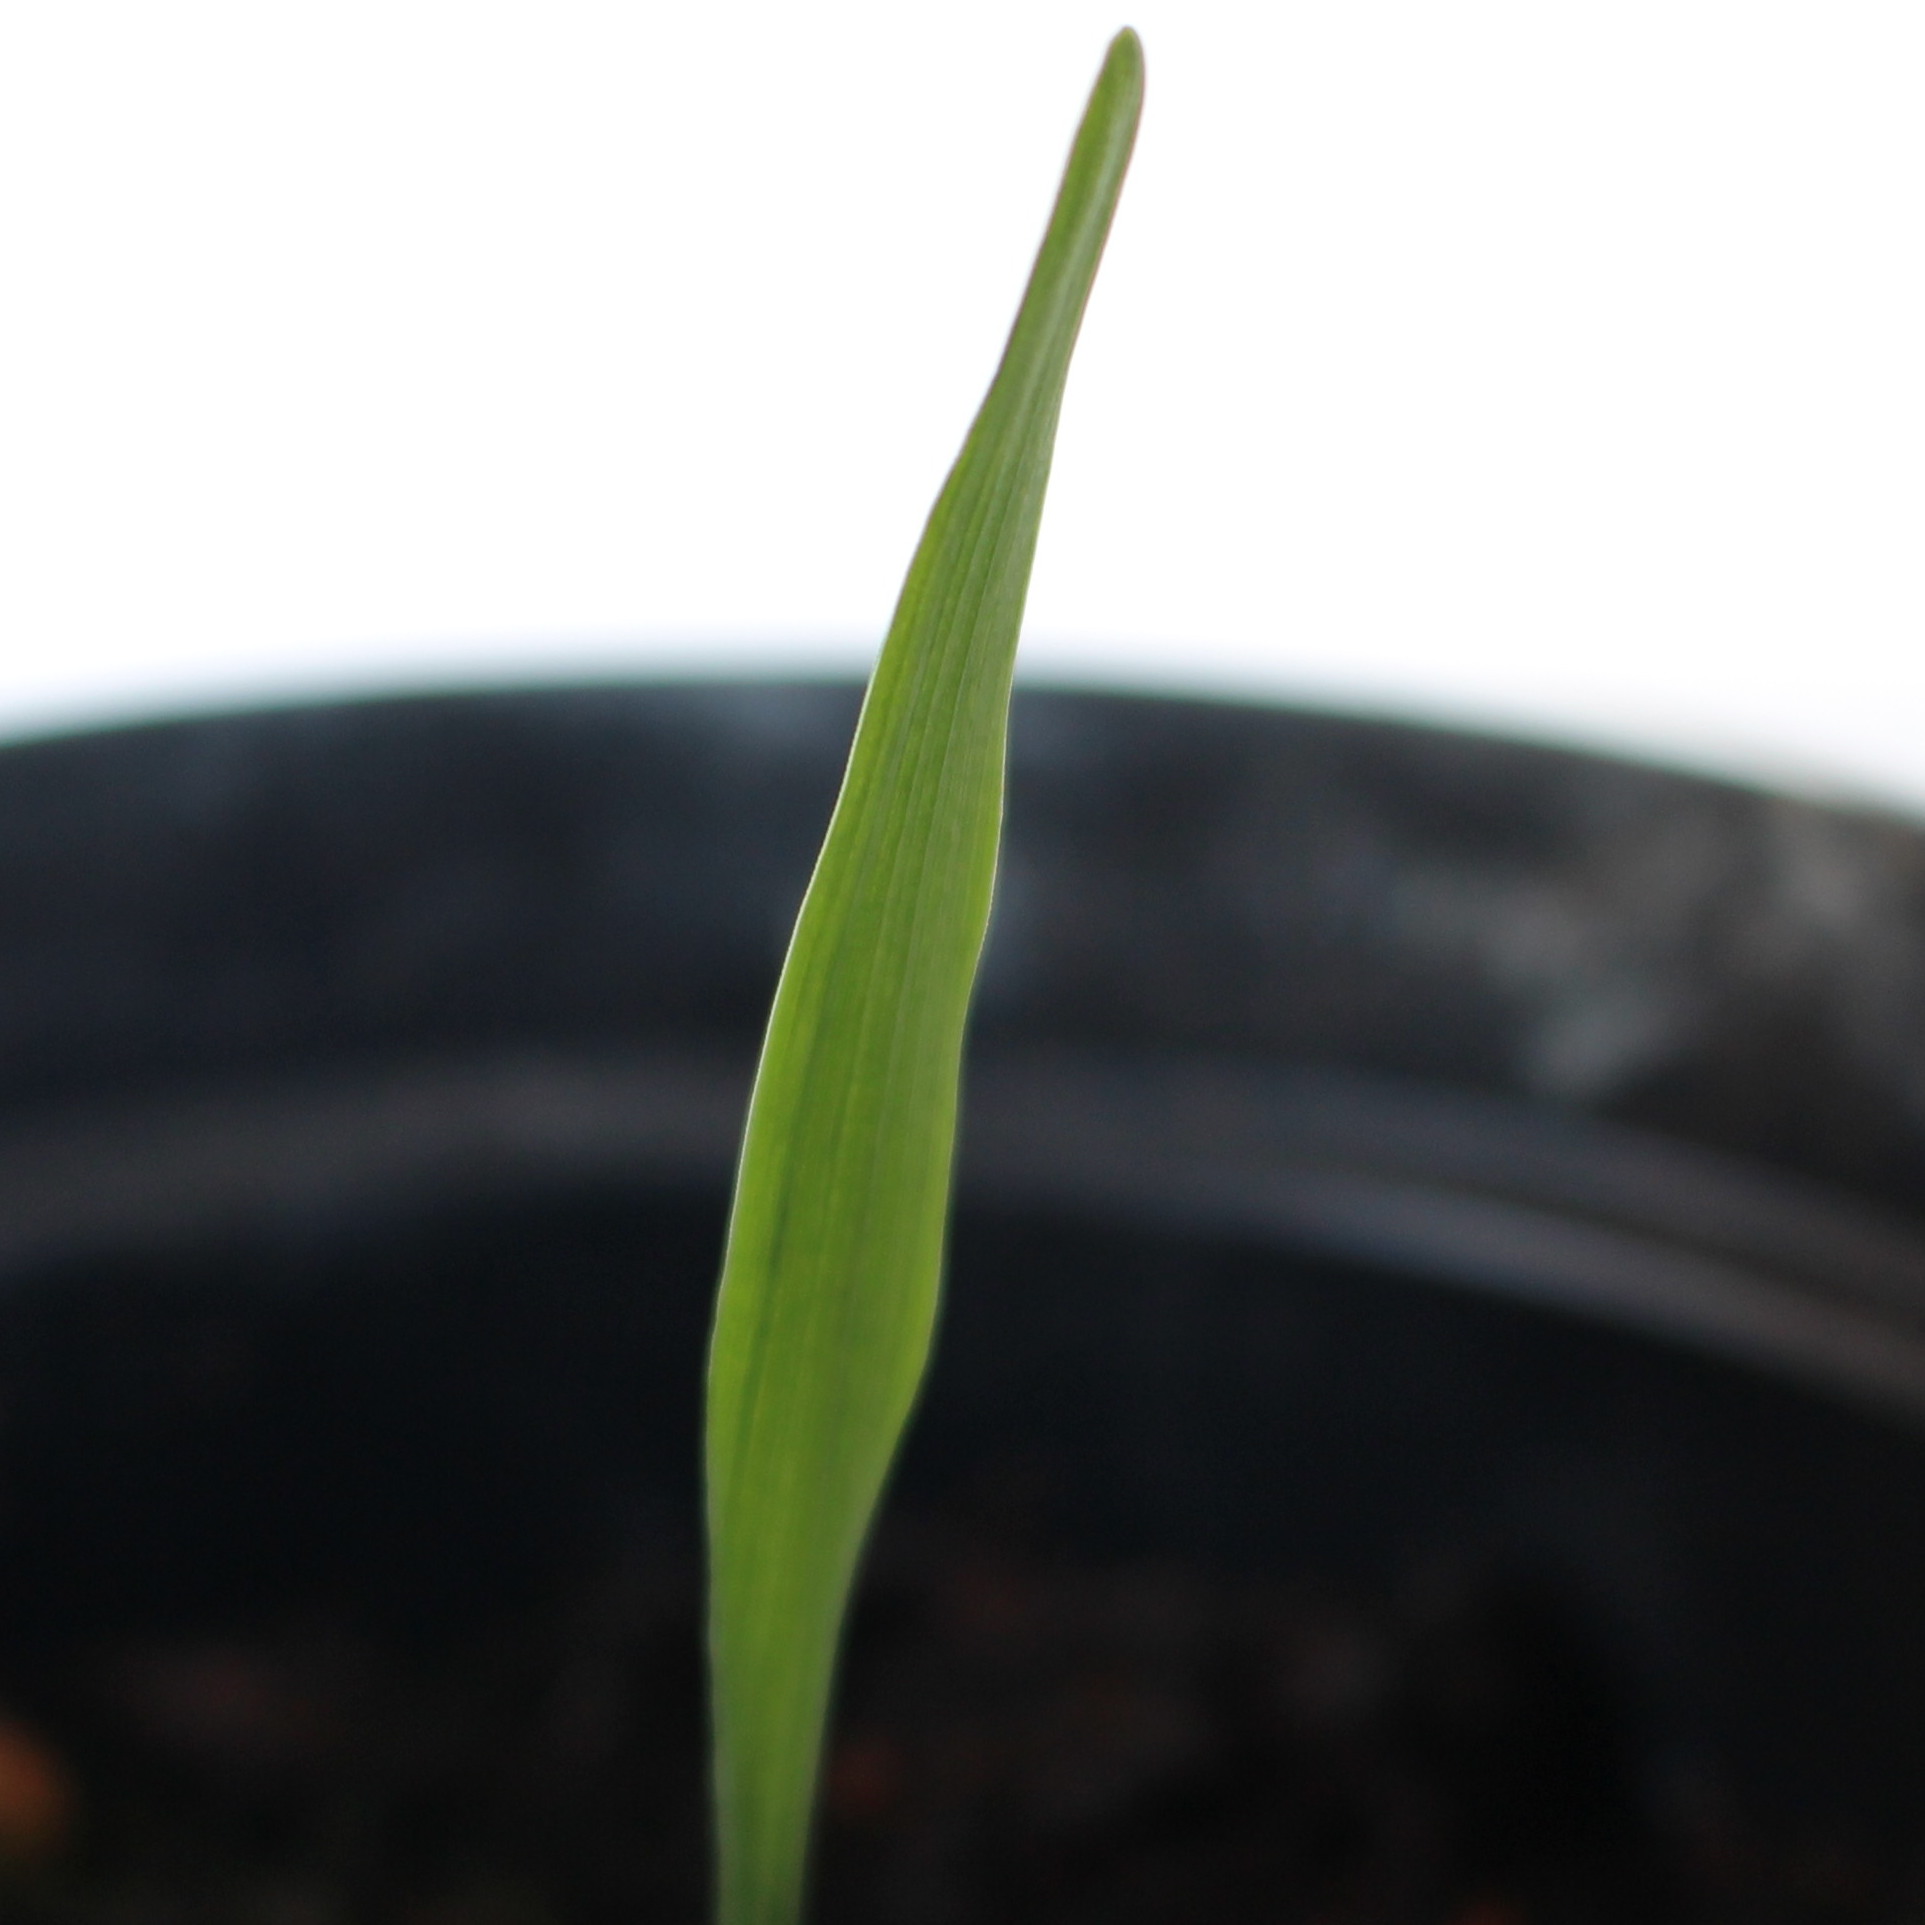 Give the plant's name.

Avena sterilis
